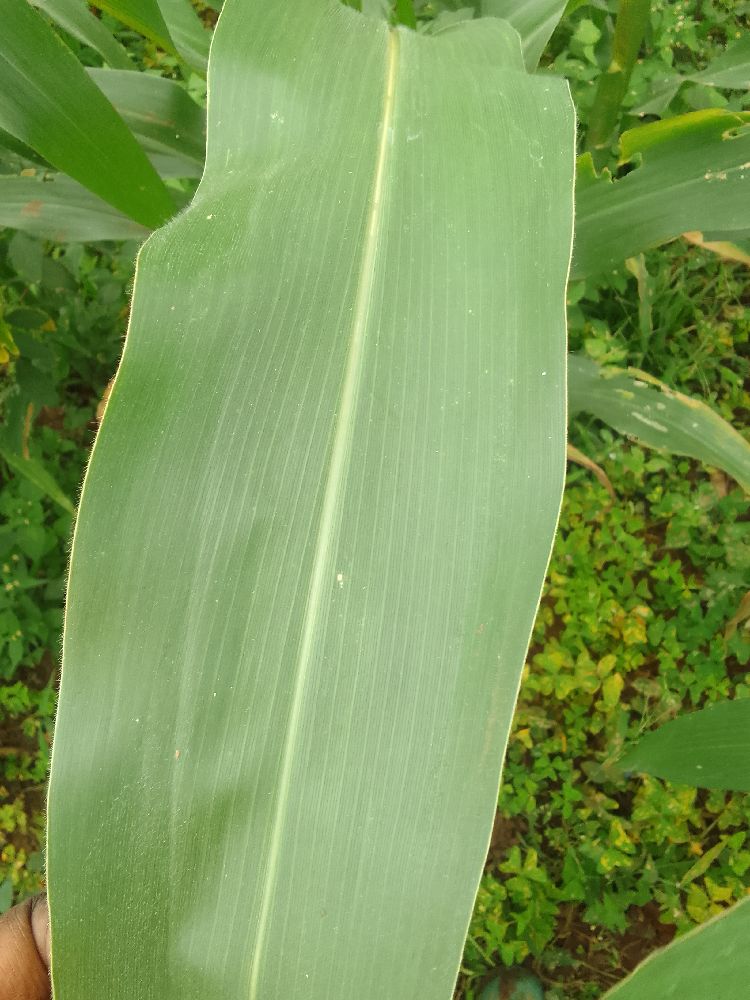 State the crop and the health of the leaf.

maize, healthy
